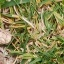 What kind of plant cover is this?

grass
